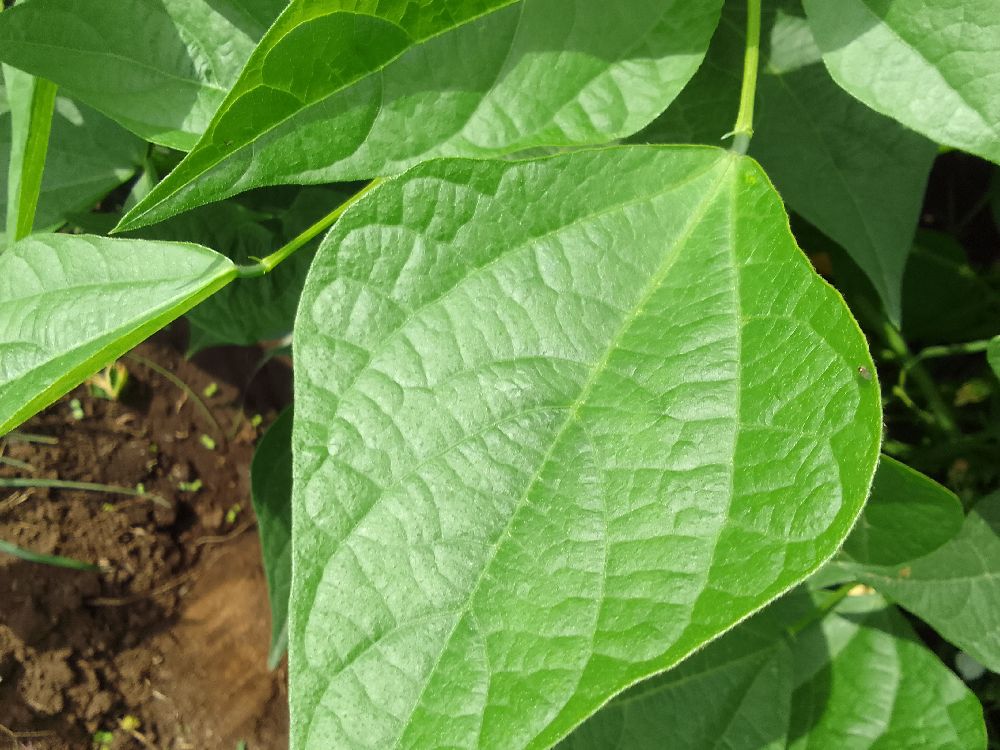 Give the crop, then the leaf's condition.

common bean, healthy
